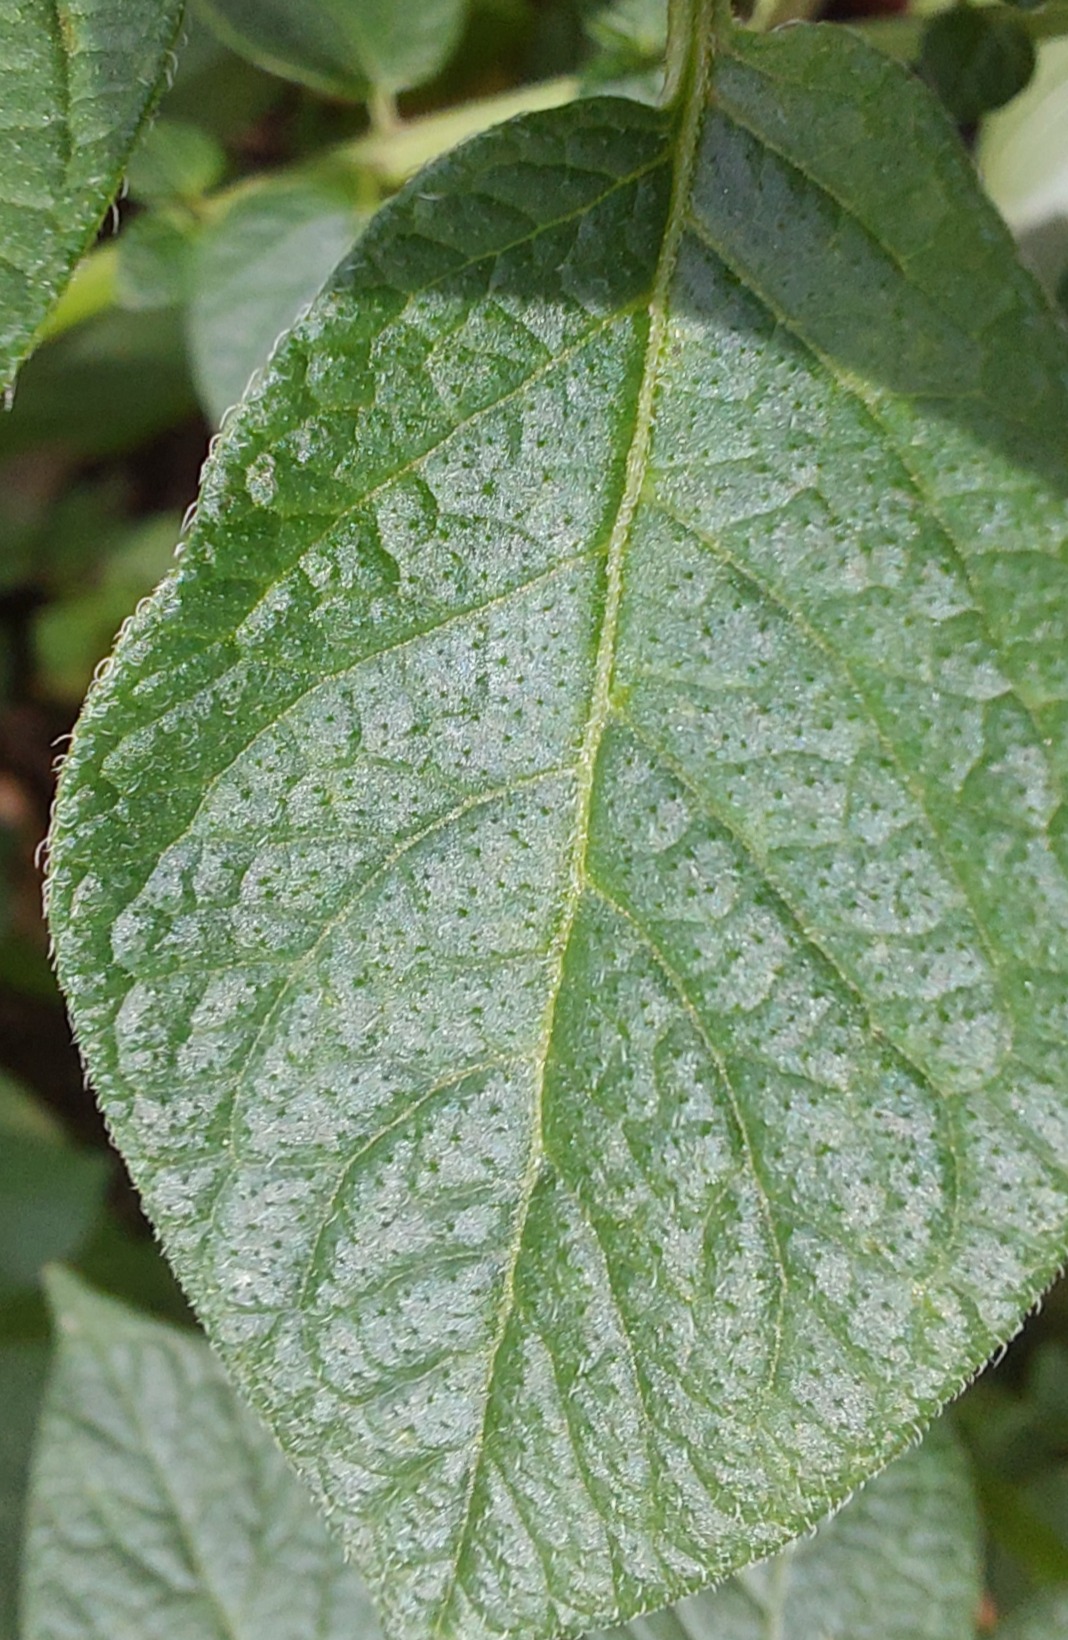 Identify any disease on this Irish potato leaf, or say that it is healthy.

healthy
